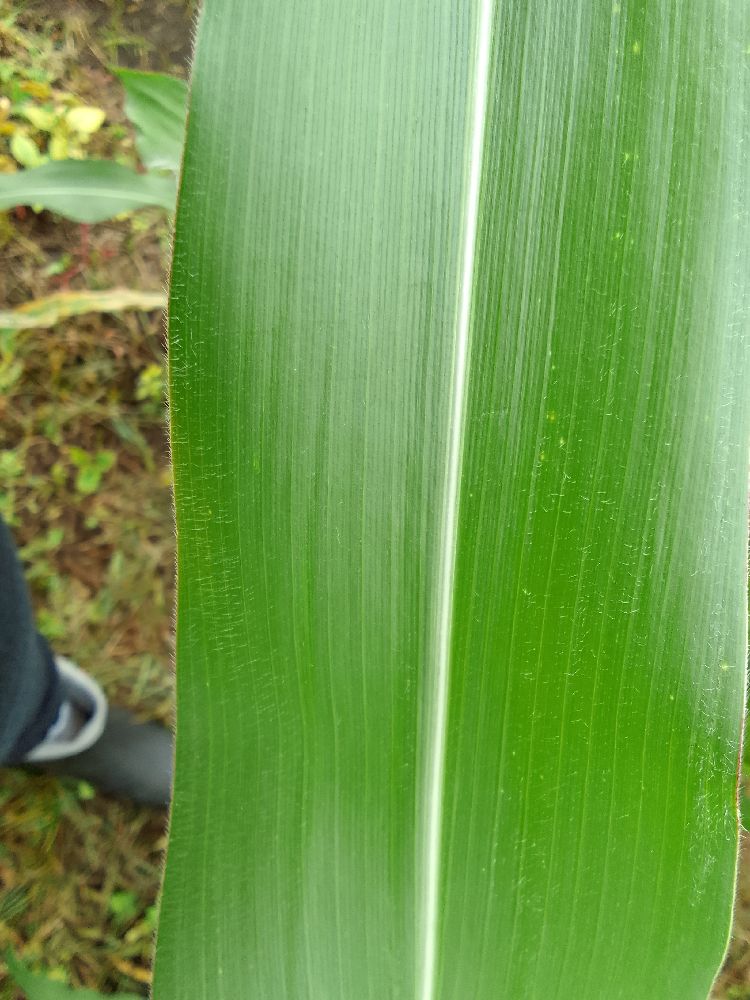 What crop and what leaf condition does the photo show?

maize, healthy
